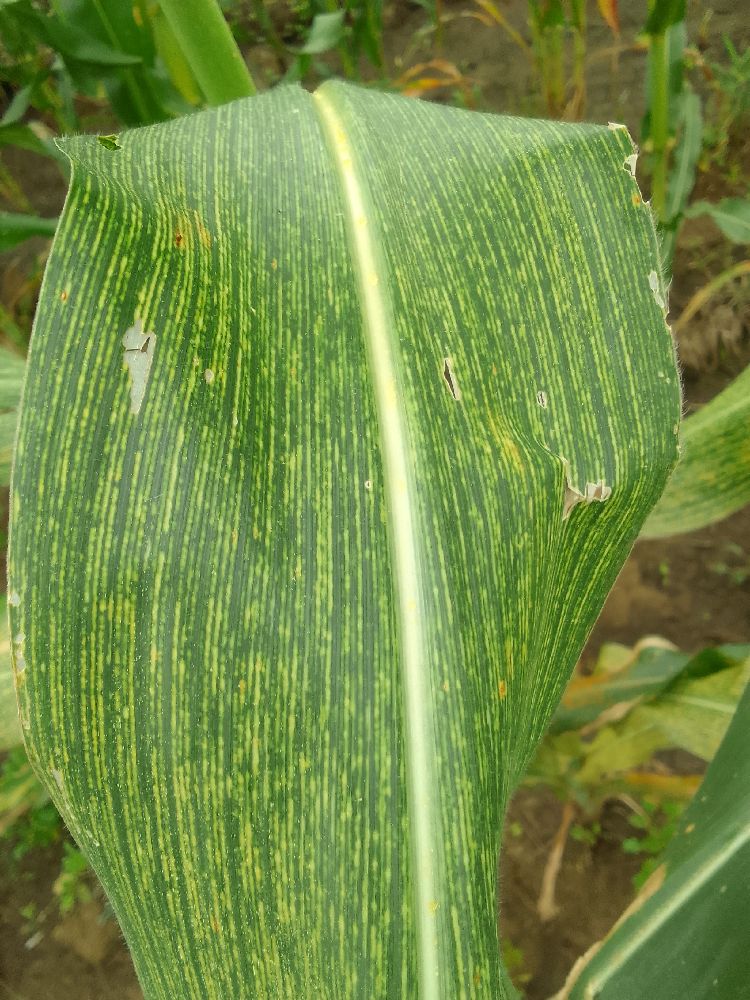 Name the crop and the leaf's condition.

maize, maize streak virus
